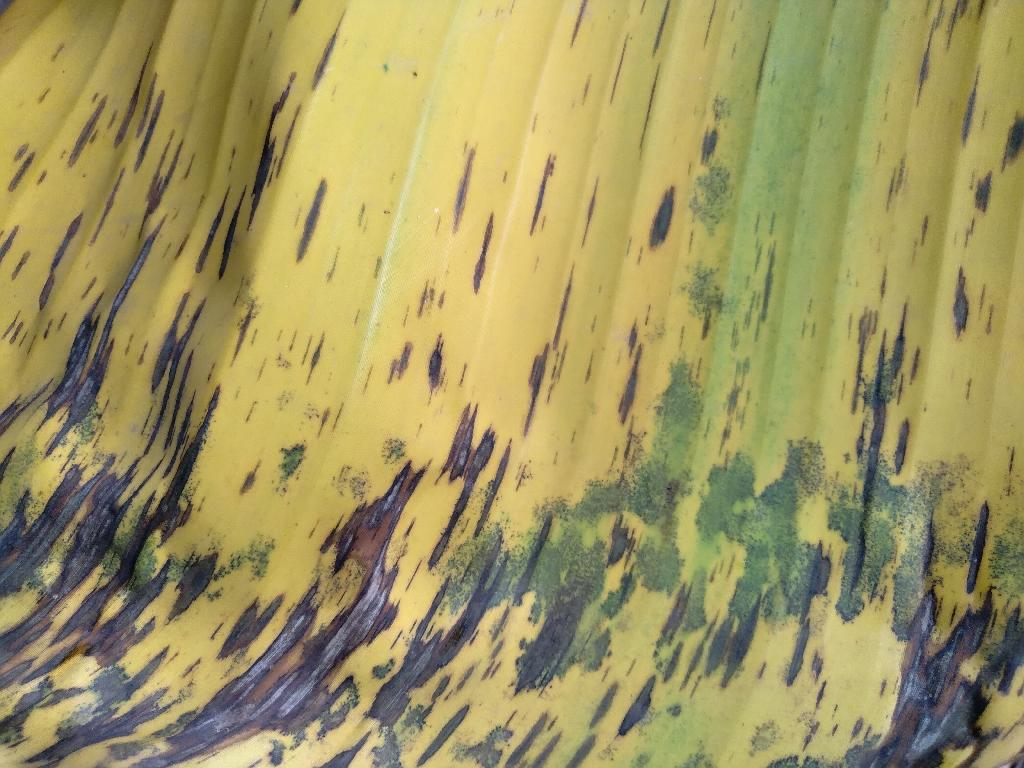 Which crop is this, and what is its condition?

banana, black sigatoka
